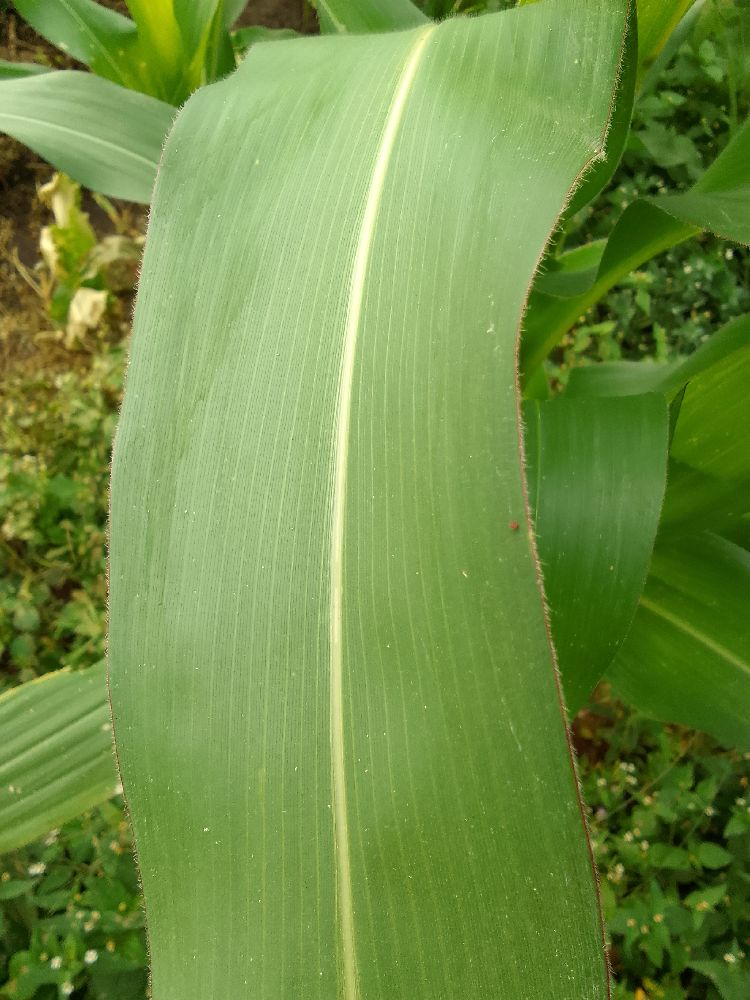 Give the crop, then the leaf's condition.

maize, healthy
